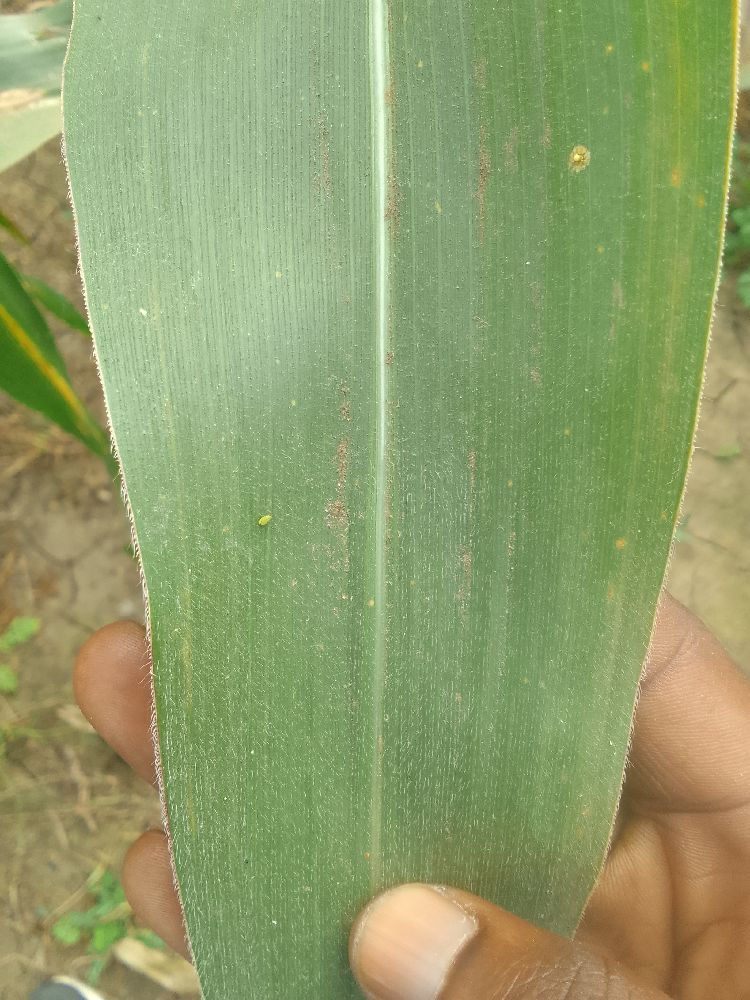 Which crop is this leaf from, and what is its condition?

maize, healthy
